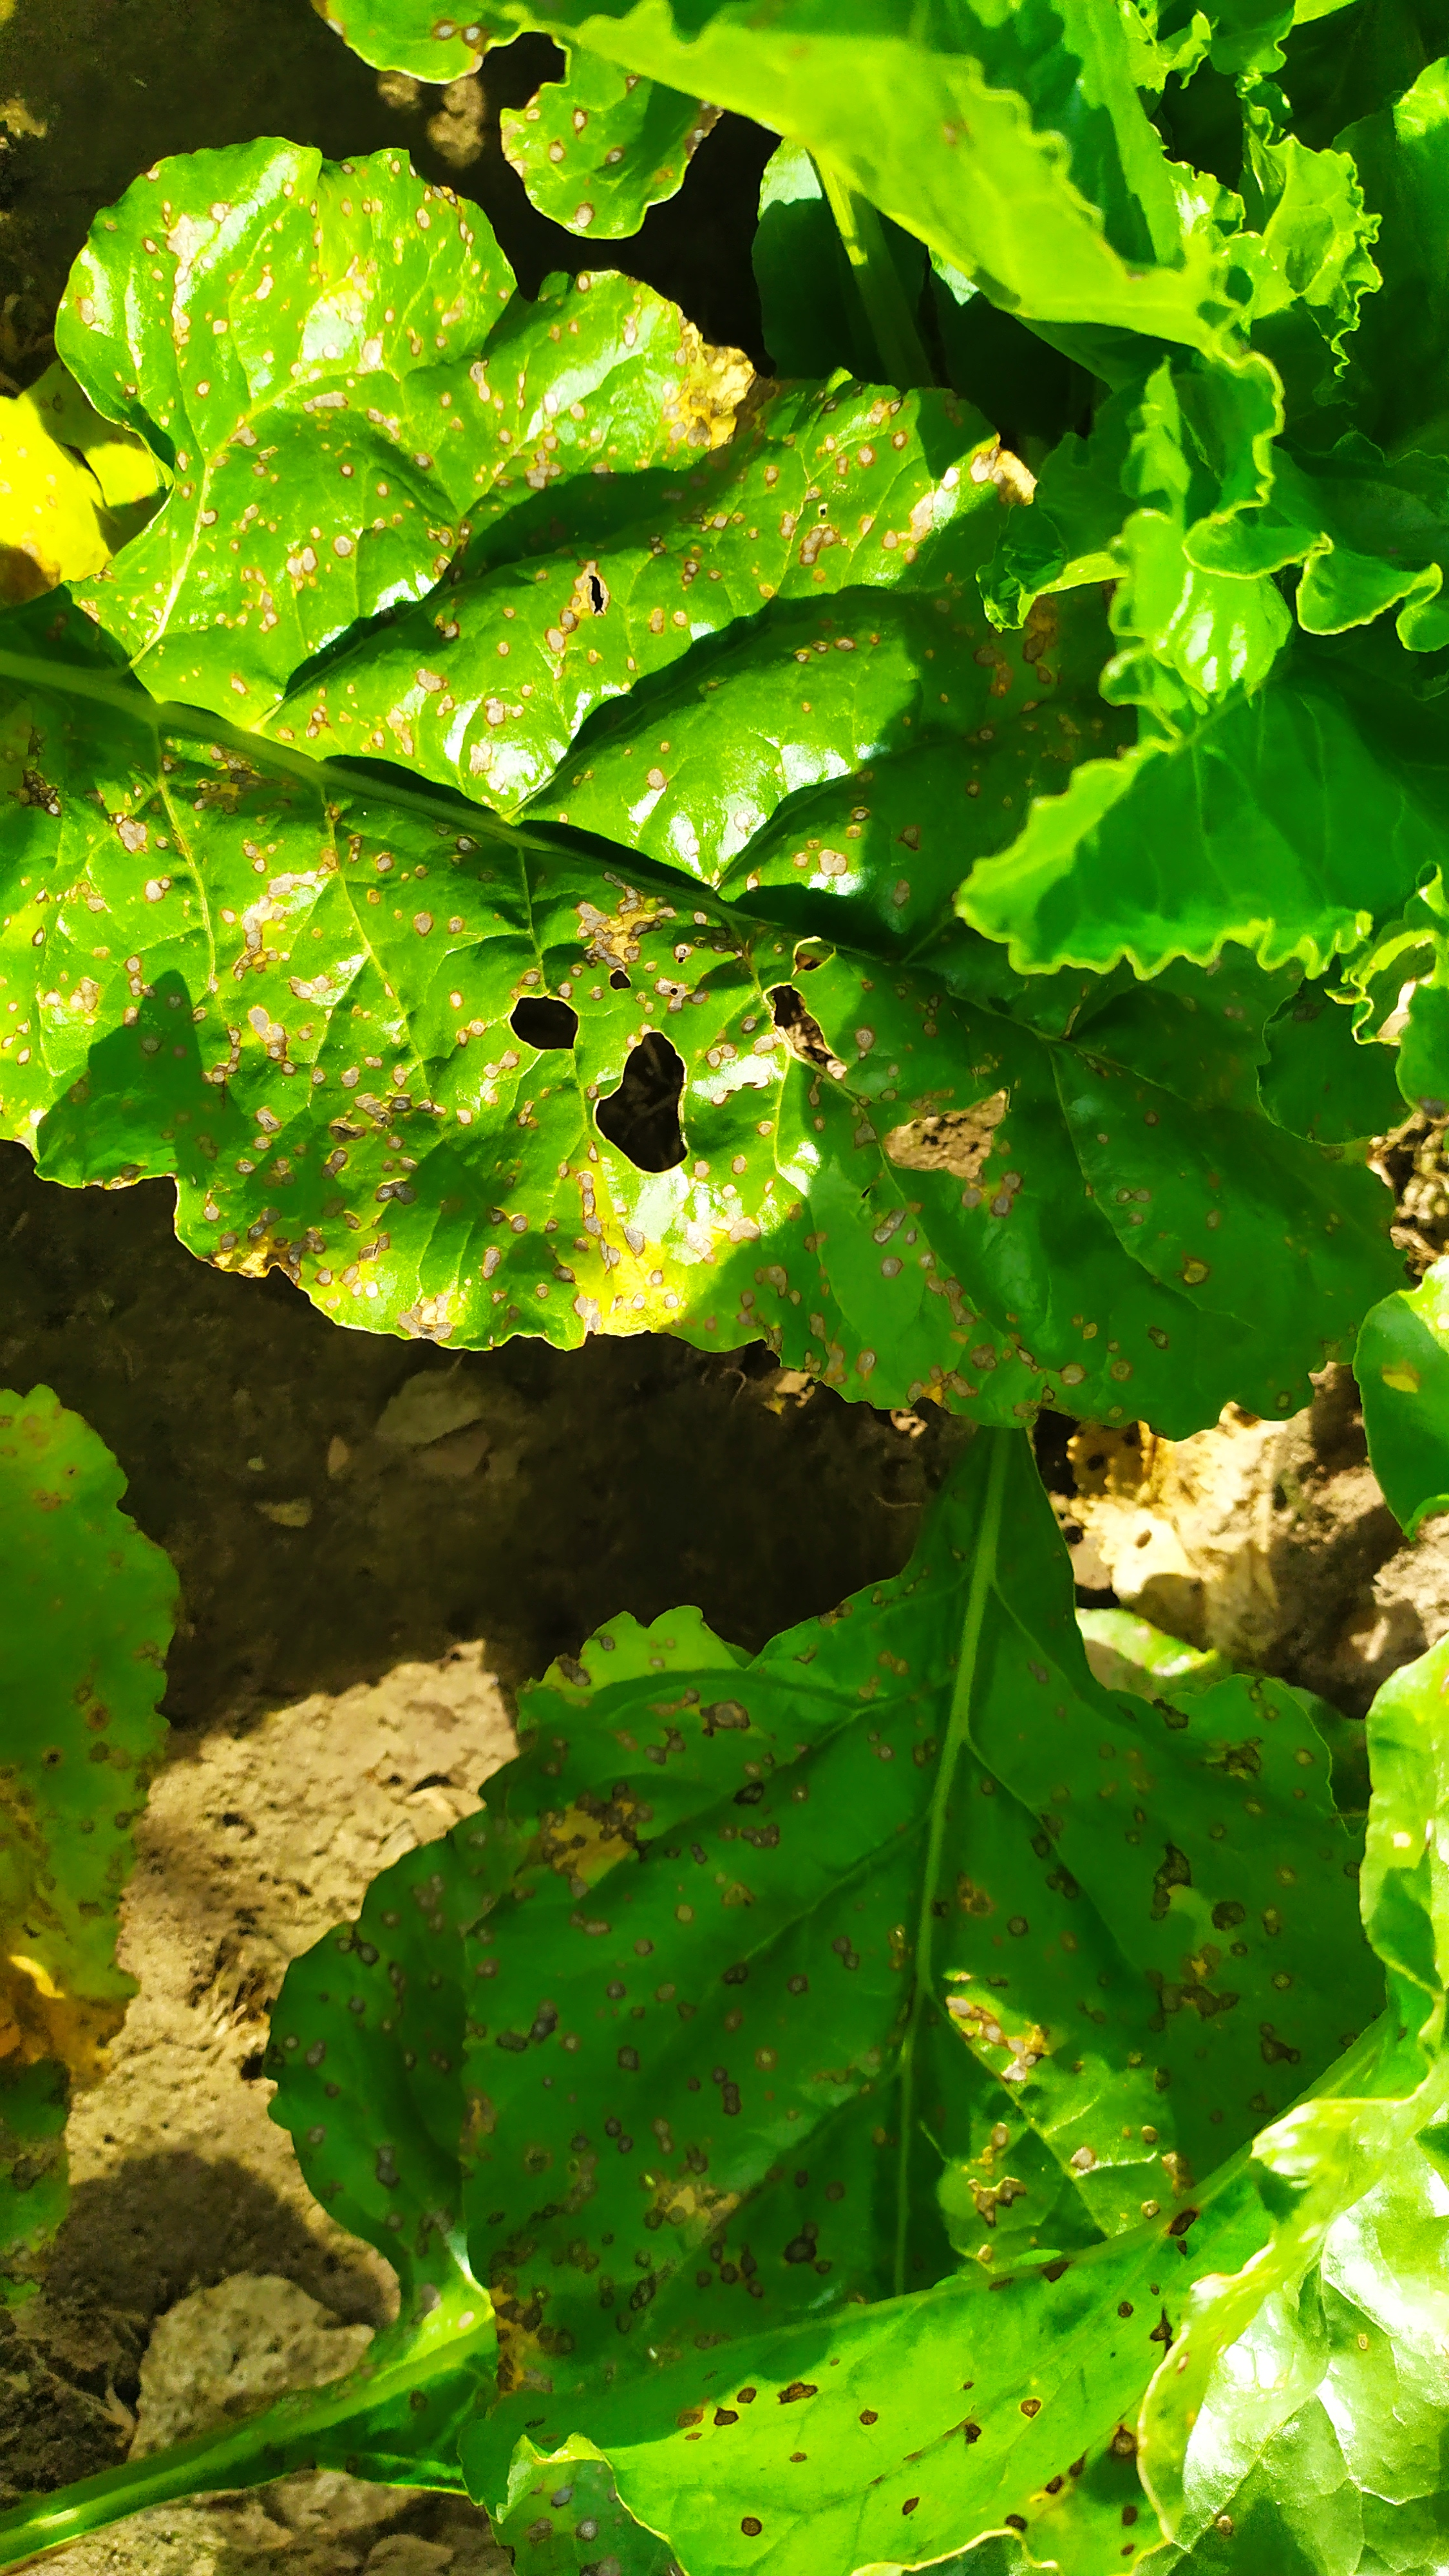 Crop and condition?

beet, cercospora
